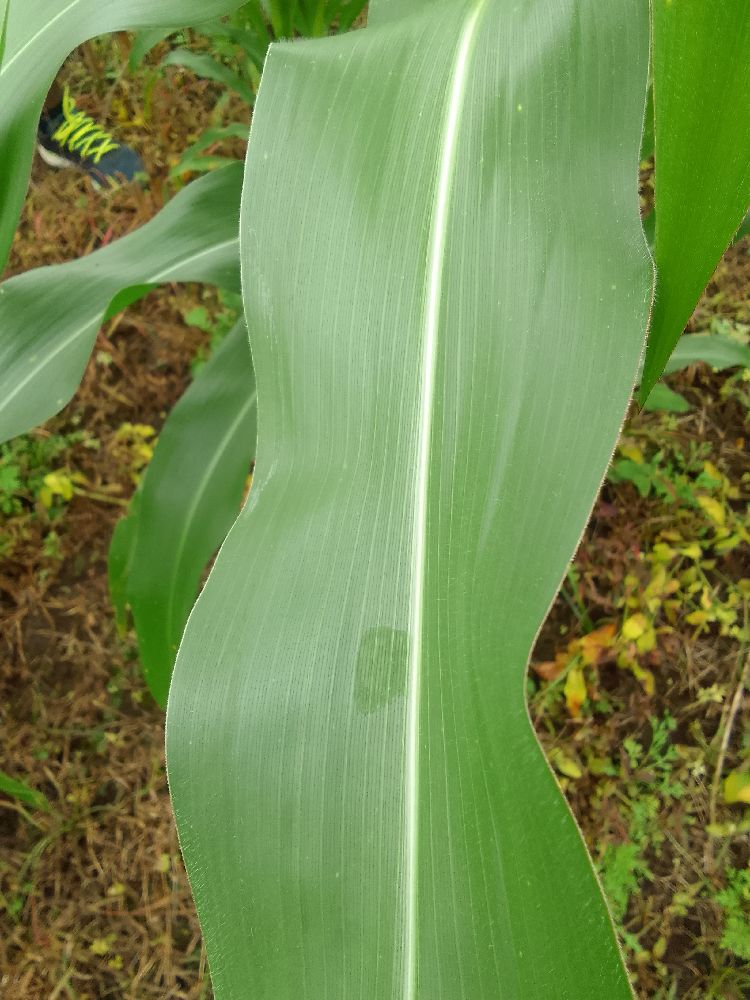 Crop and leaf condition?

maize, healthy
